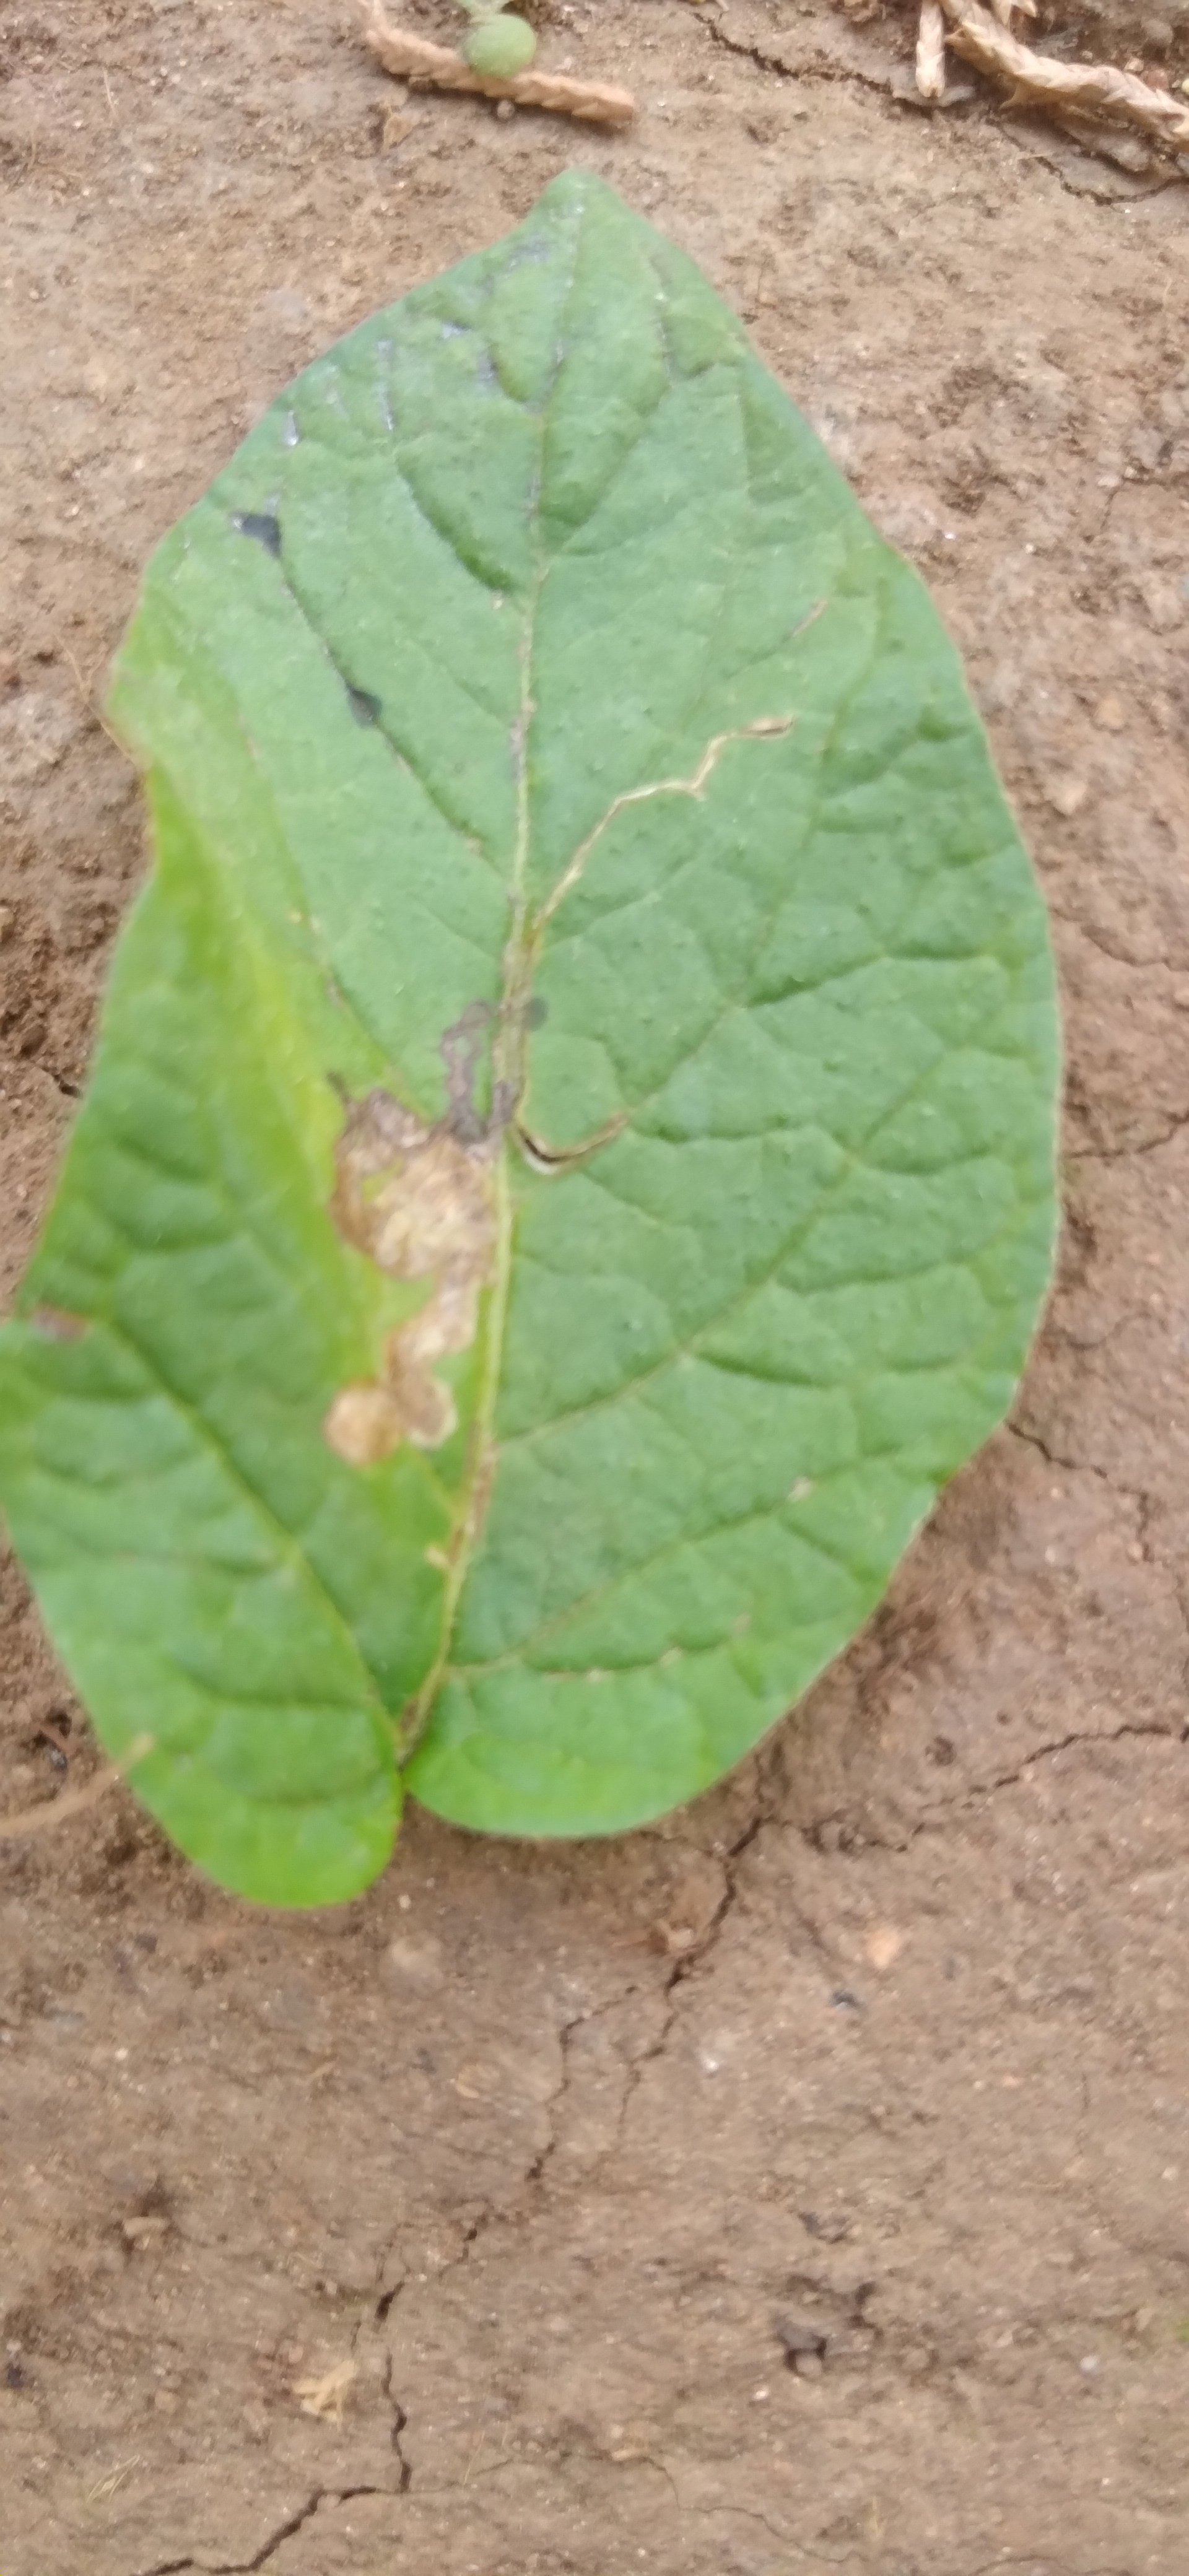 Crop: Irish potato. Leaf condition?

early blight
